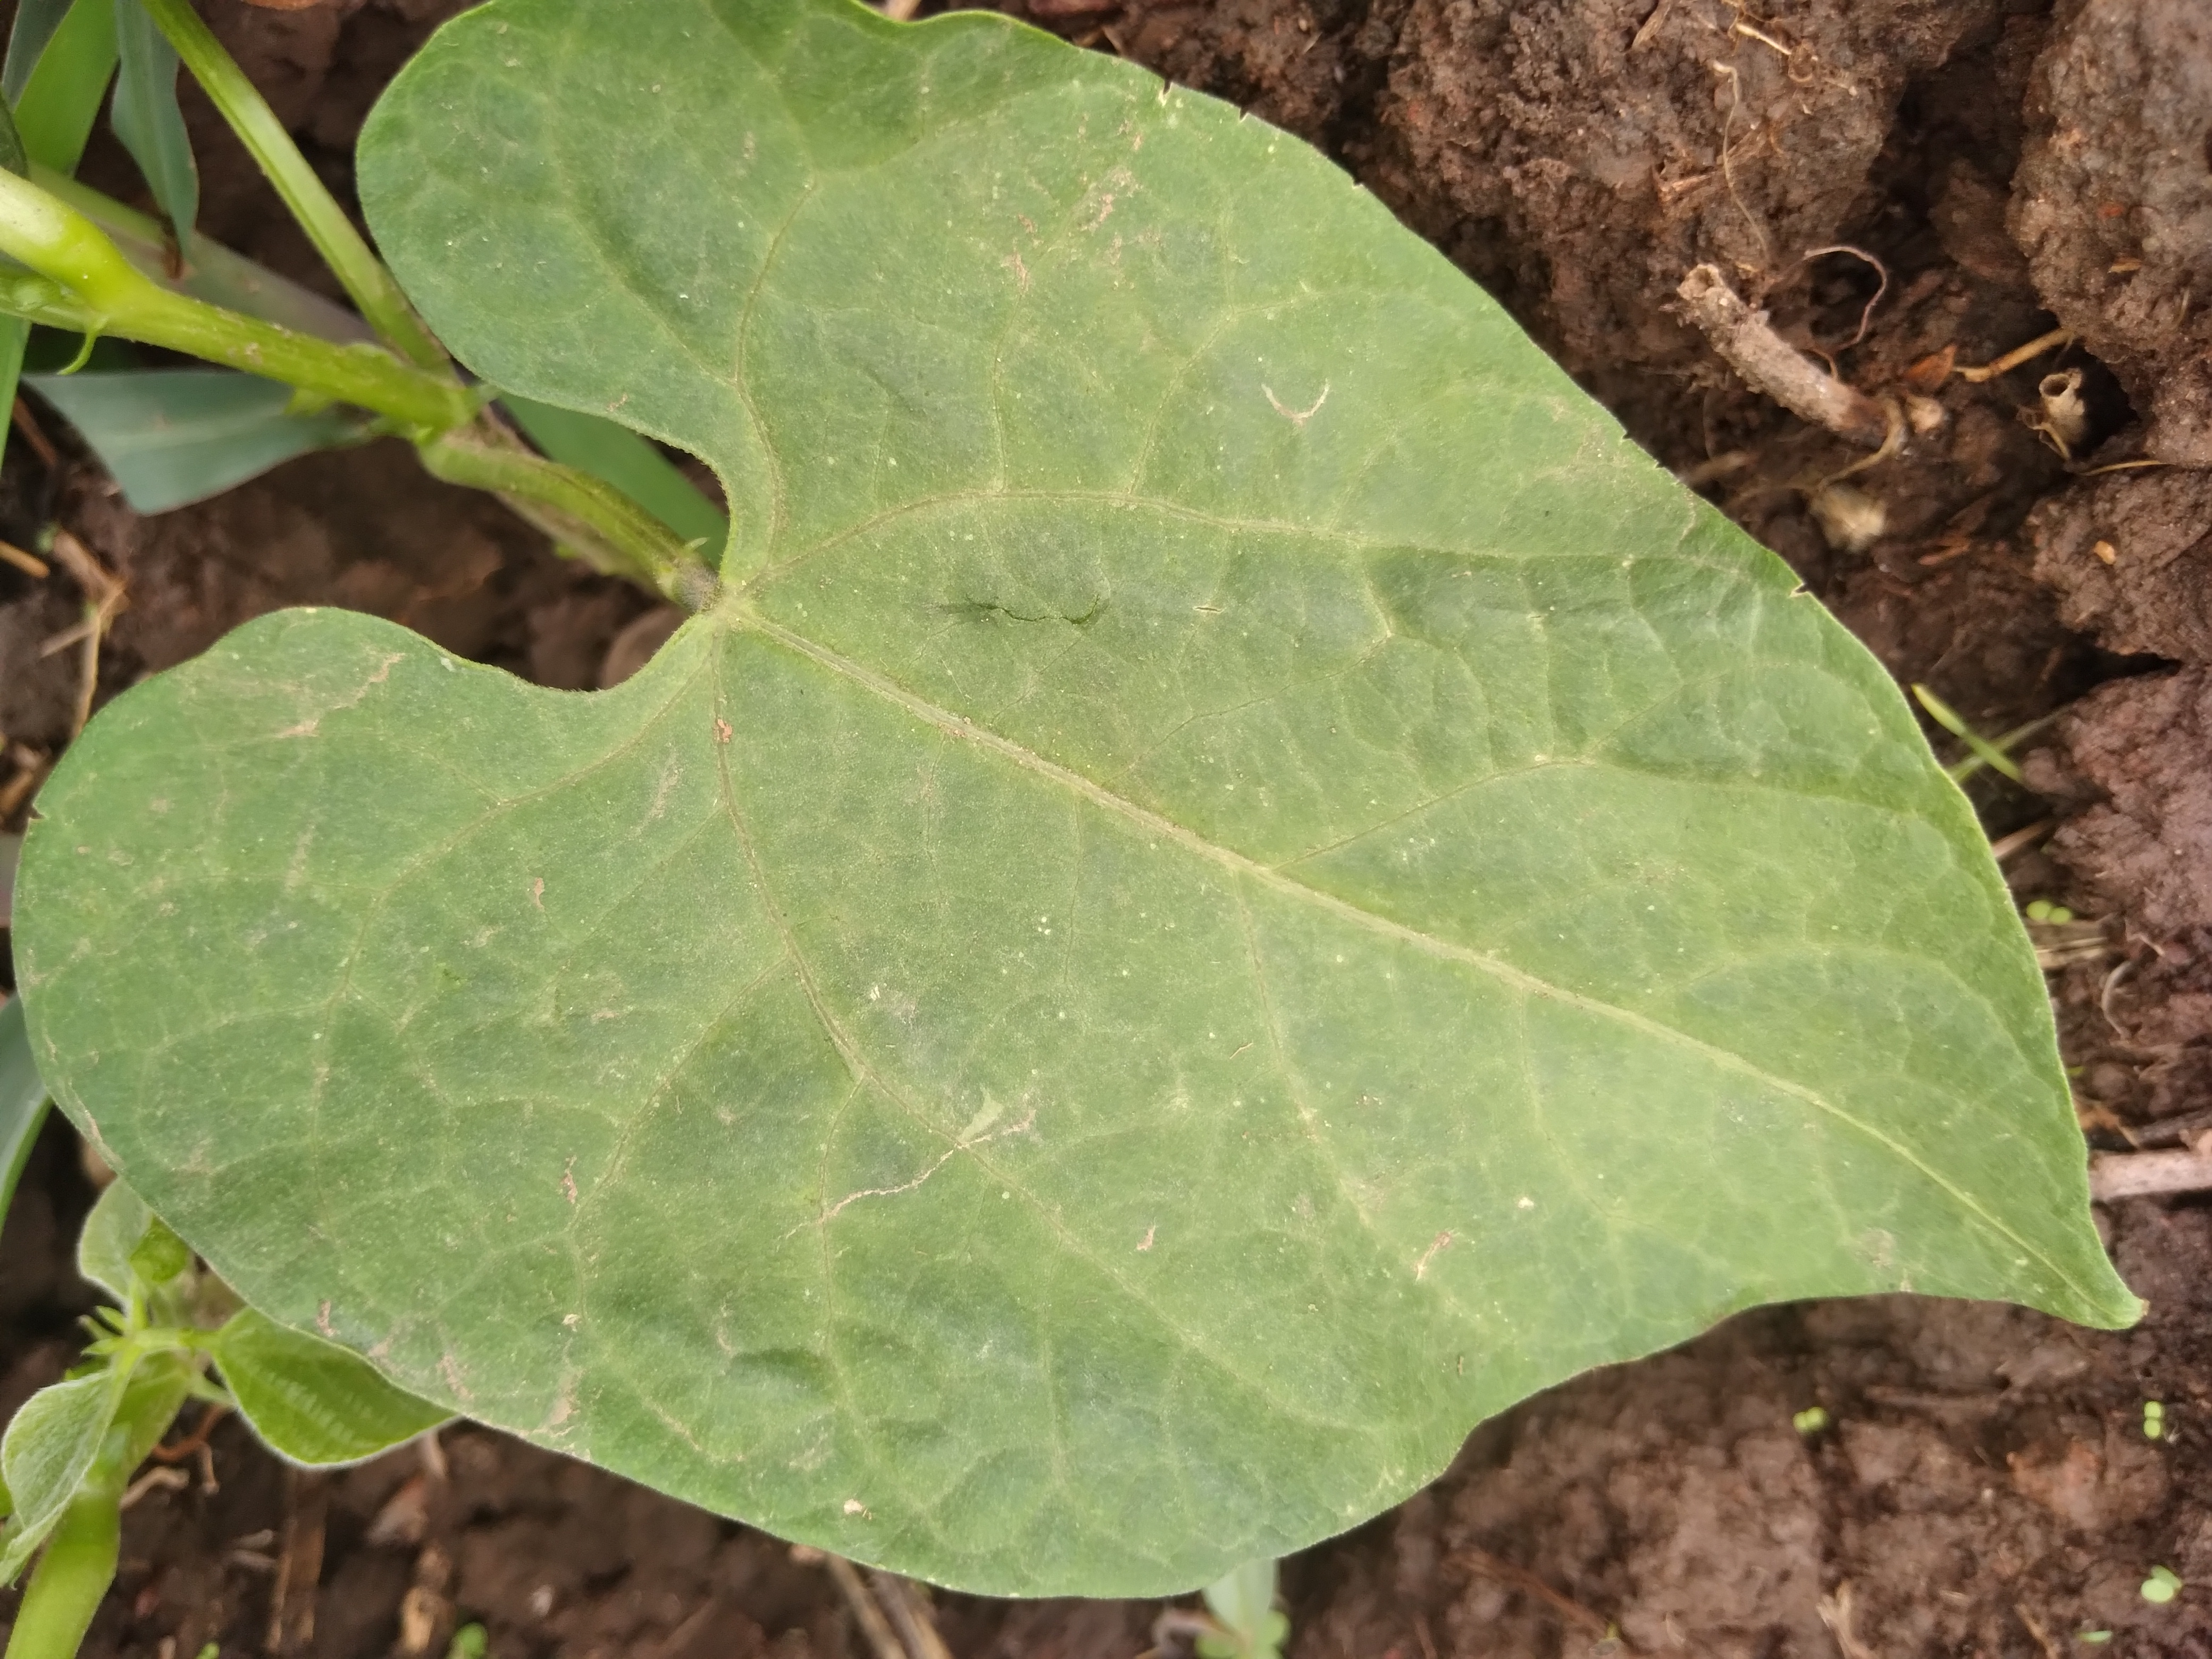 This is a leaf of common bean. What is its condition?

healthy
